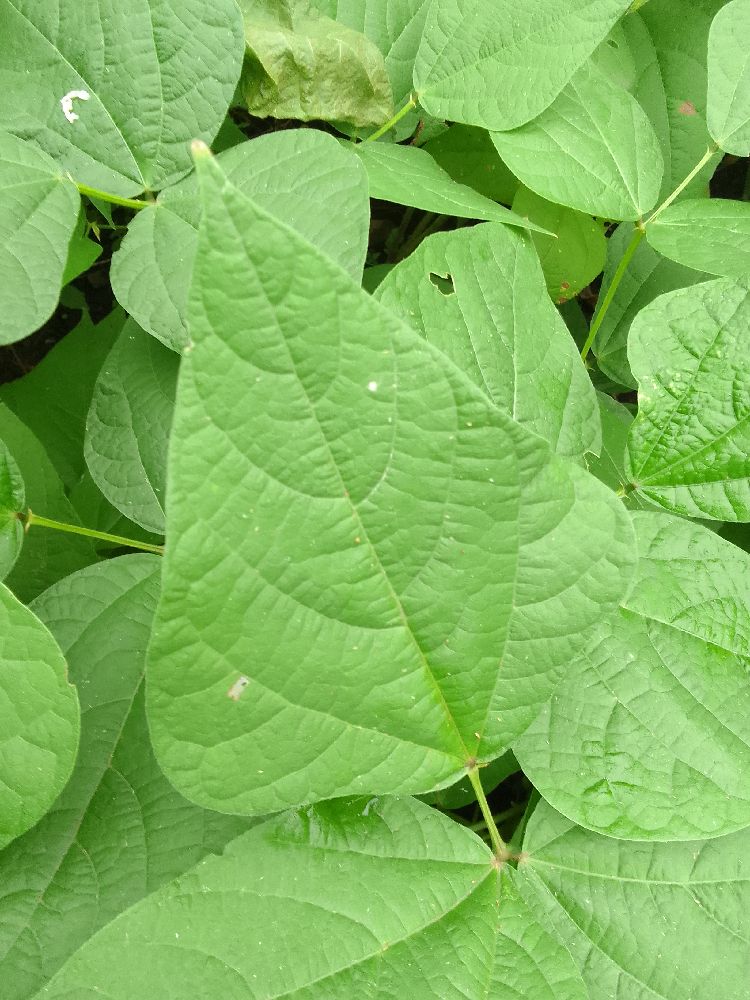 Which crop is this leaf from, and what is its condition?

common bean, healthy
